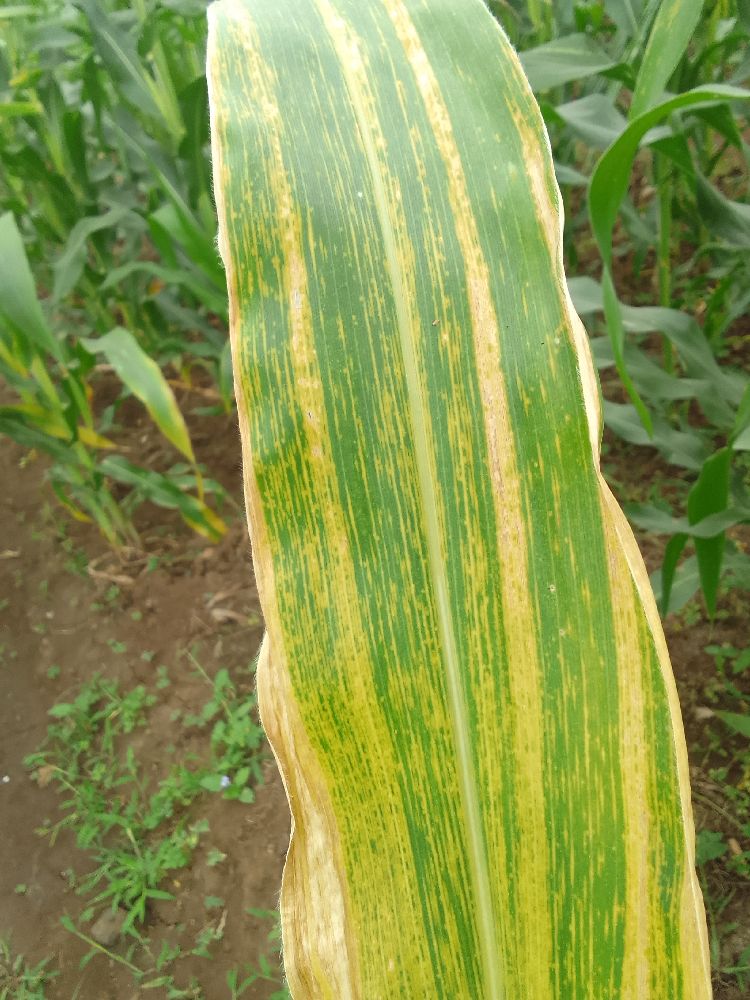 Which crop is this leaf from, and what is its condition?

maize, maize lethal necrosis
